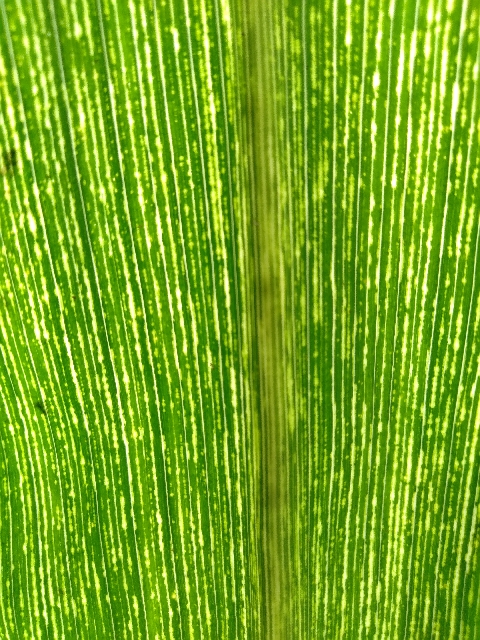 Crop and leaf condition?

maize, maize streak virus
